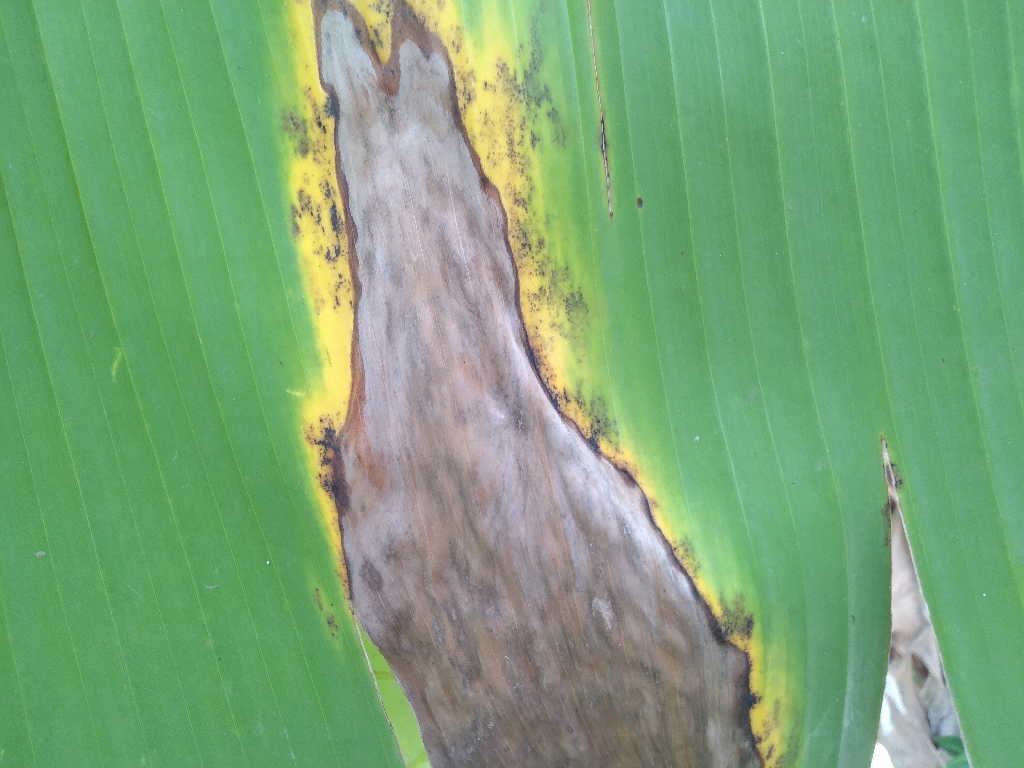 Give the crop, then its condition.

banana, black sigatoka
